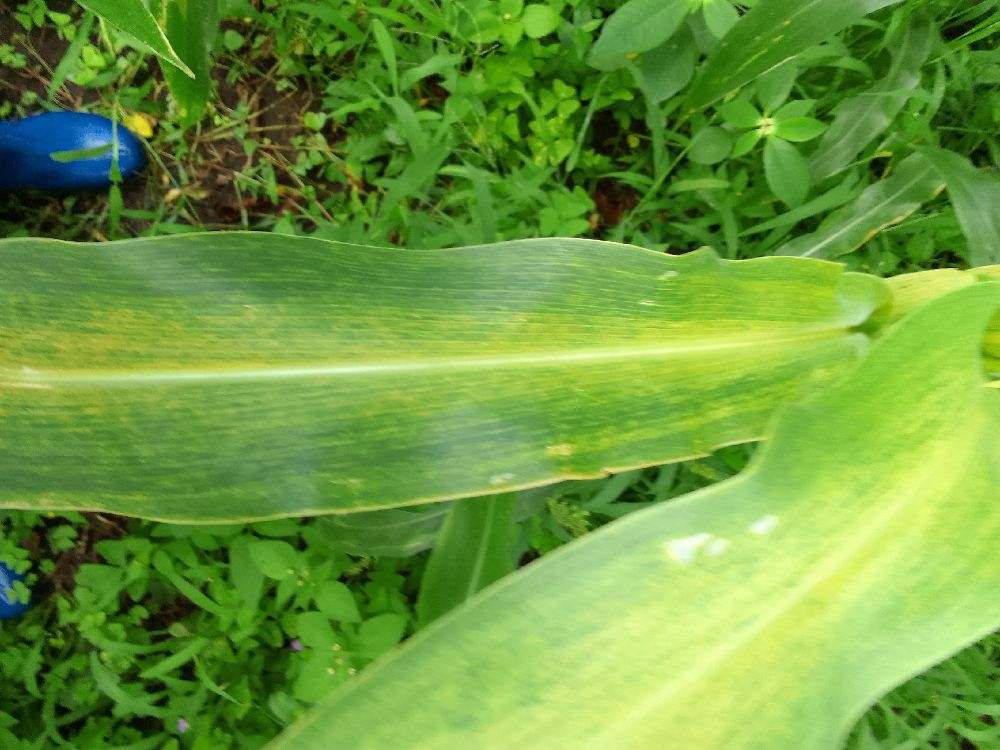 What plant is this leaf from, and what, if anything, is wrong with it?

maize, maize lethal necrosis
